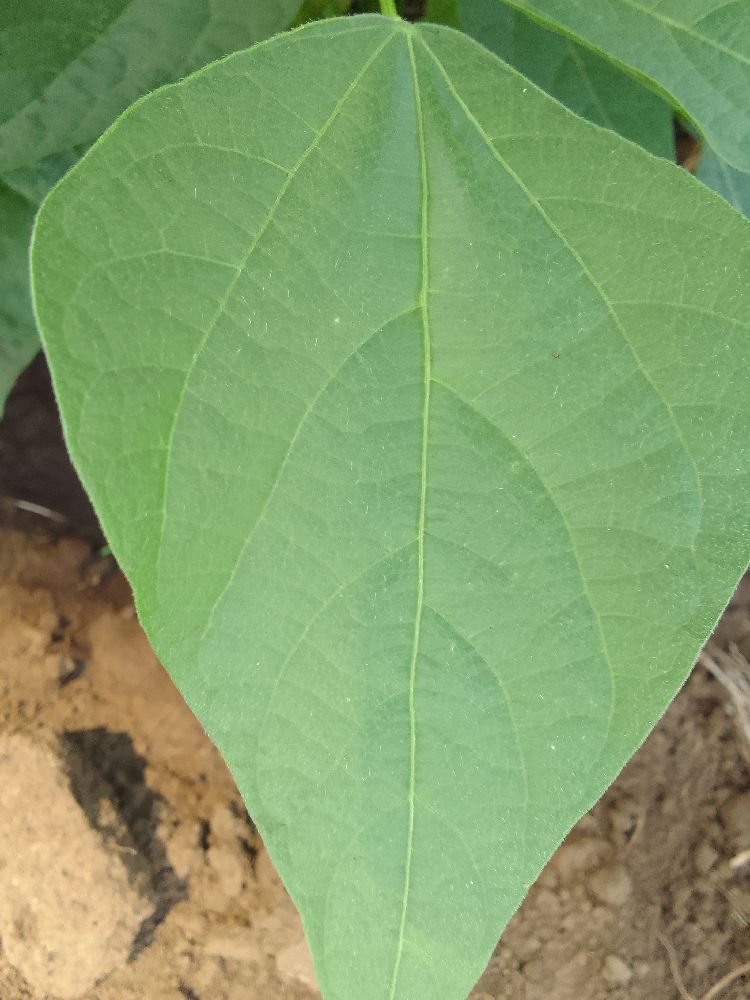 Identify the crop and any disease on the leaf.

common bean, healthy
